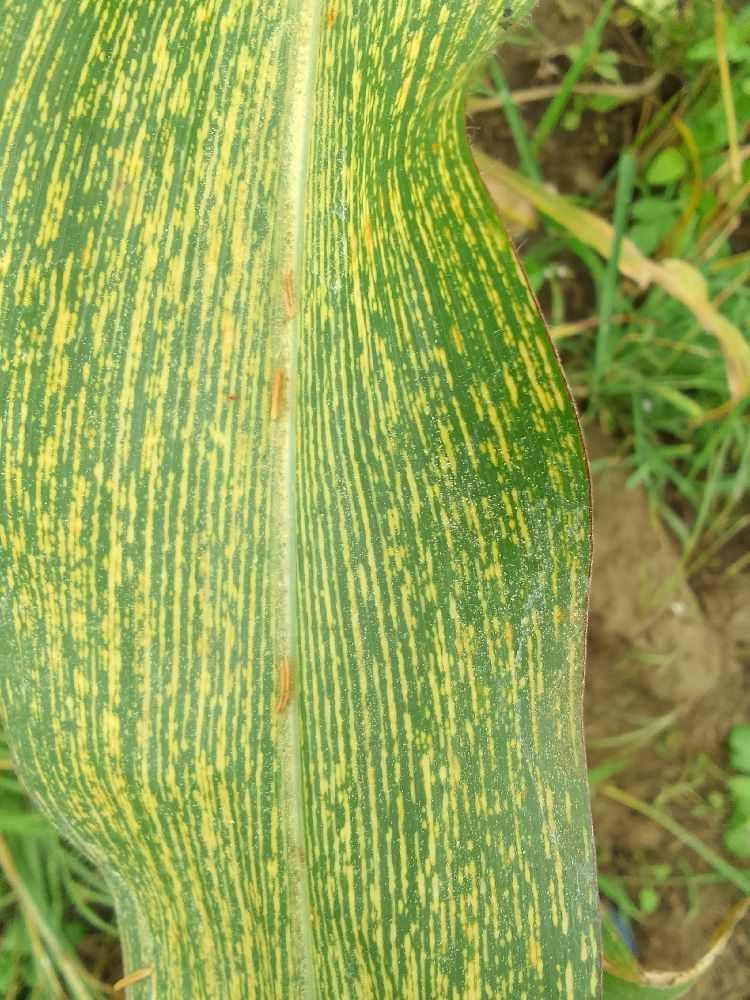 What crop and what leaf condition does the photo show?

maize, maize streak virus
